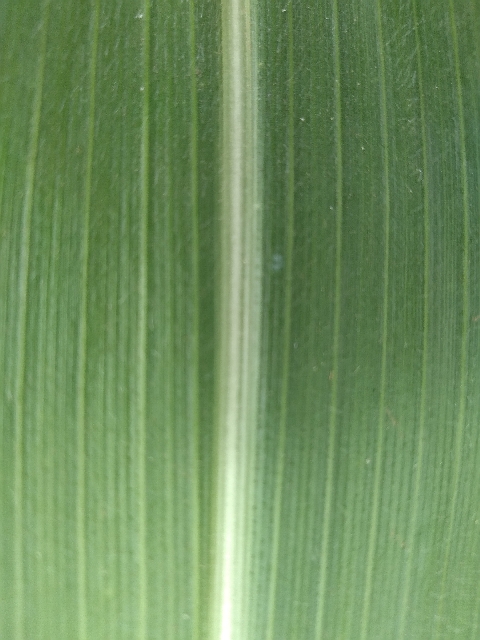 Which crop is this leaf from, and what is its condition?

maize, healthy
